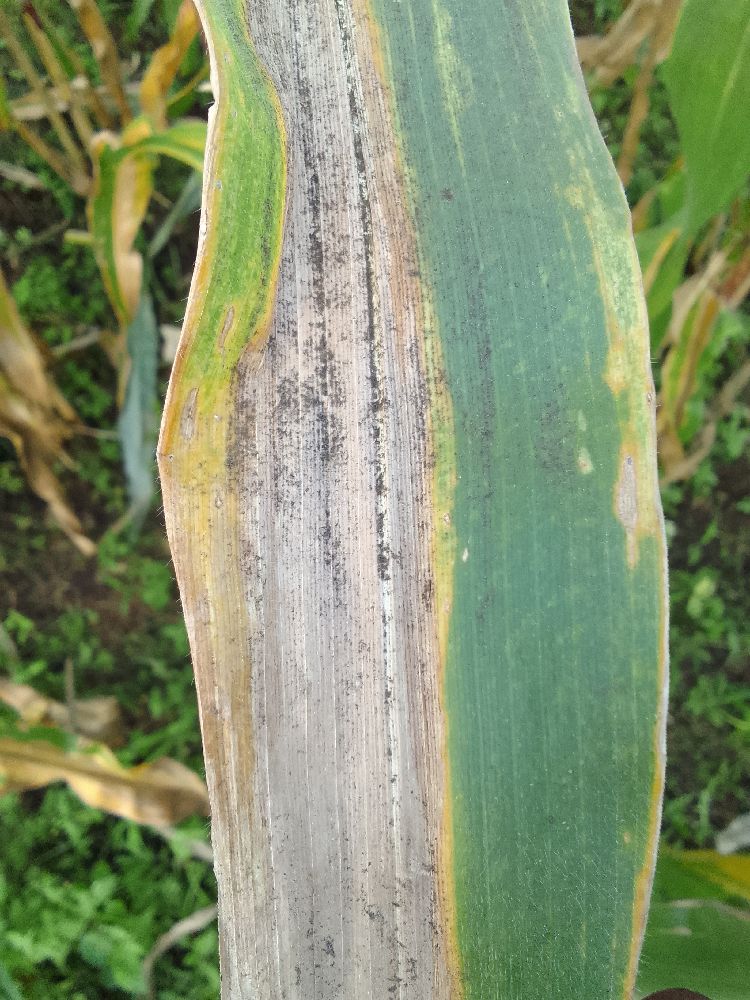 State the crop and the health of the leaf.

maize, maize lethal necrosis
